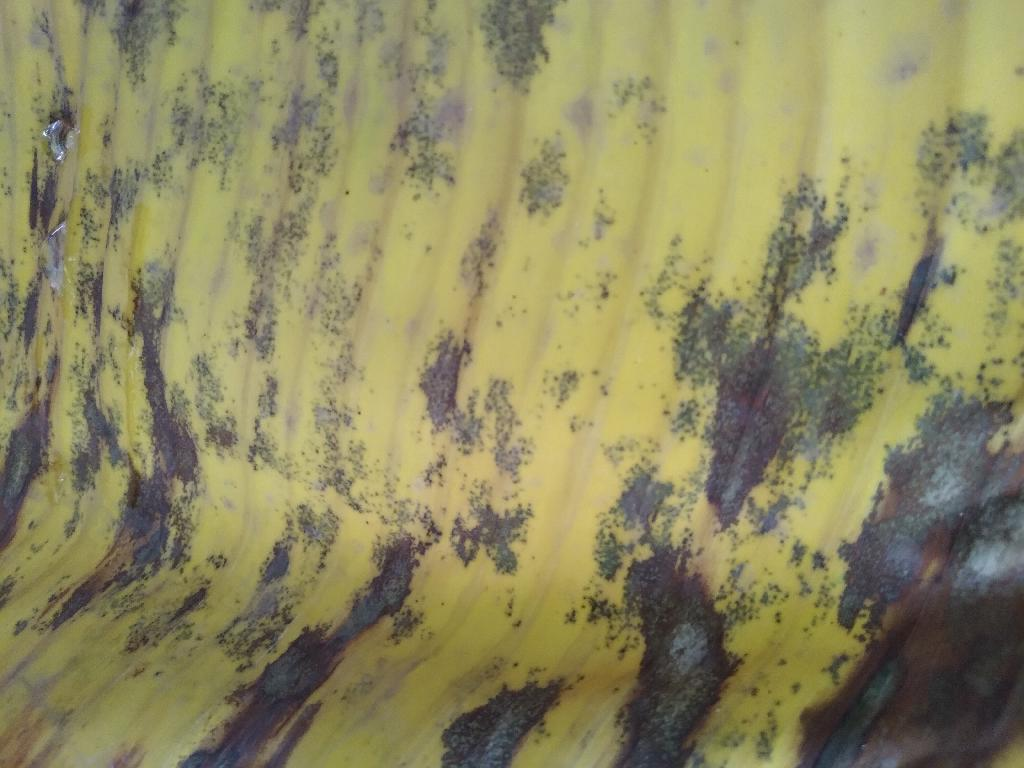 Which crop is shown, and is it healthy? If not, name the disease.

banana, black sigatoka
